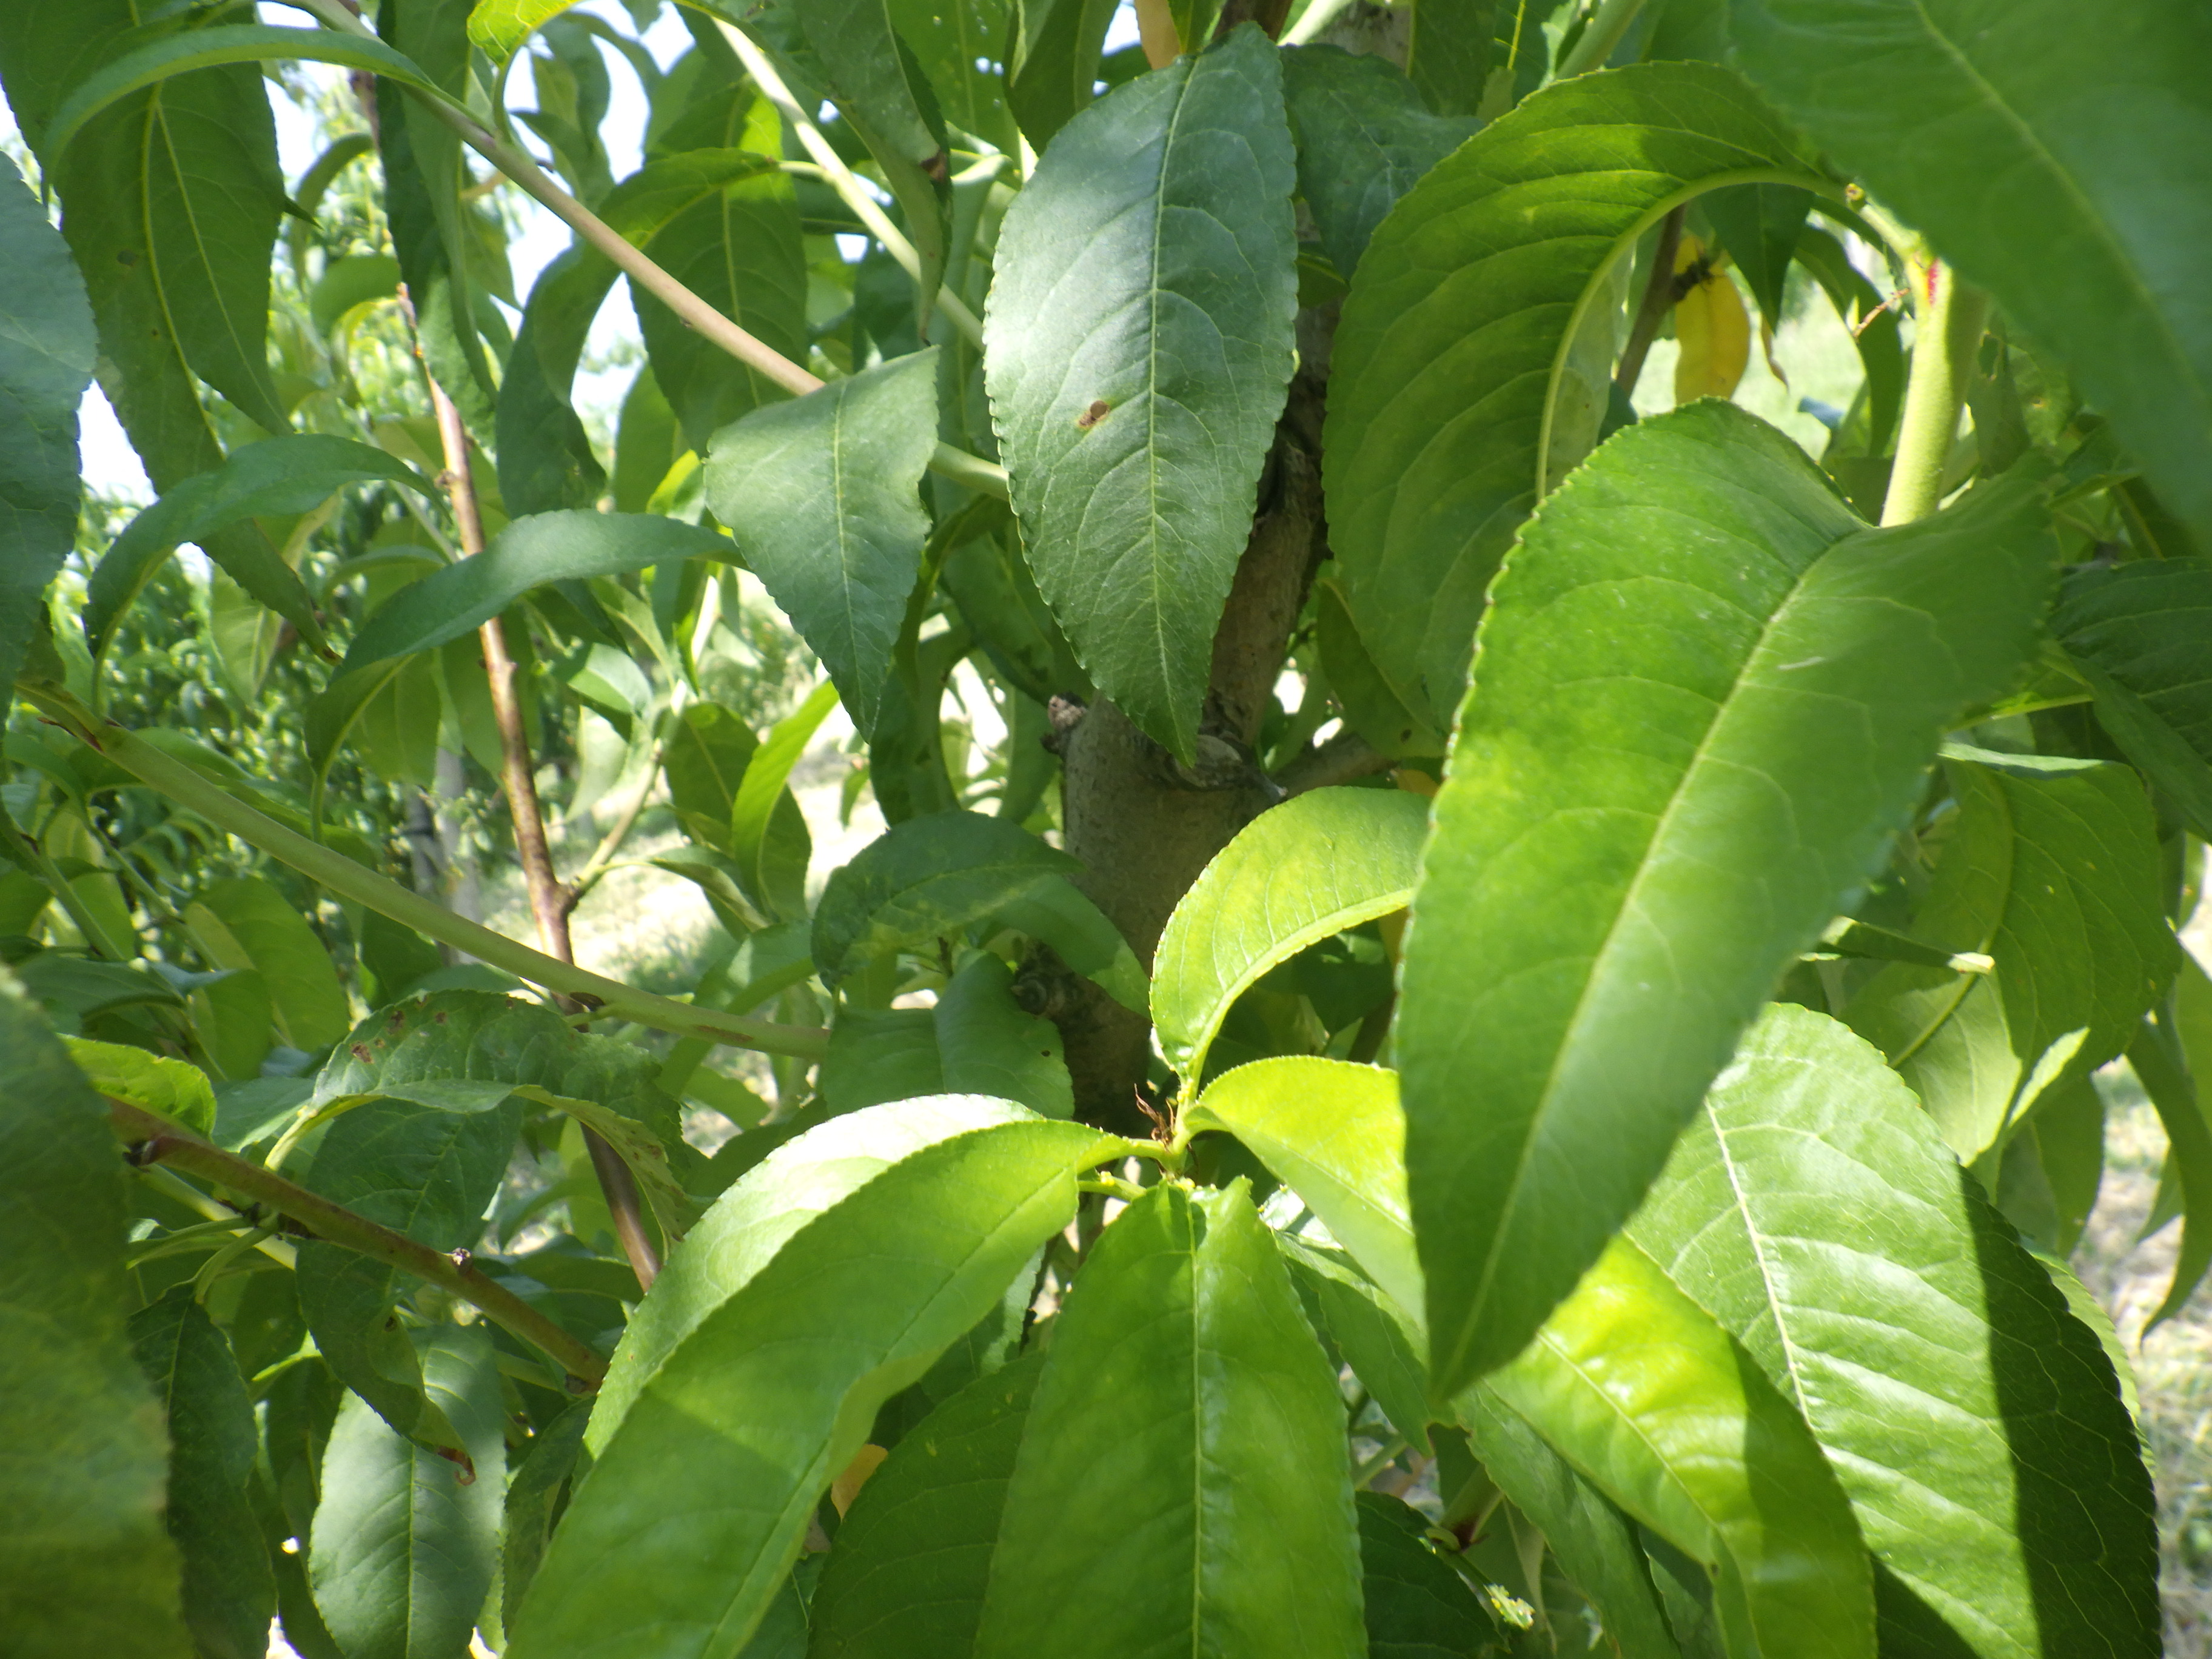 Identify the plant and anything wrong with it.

peach, shot hole disease
